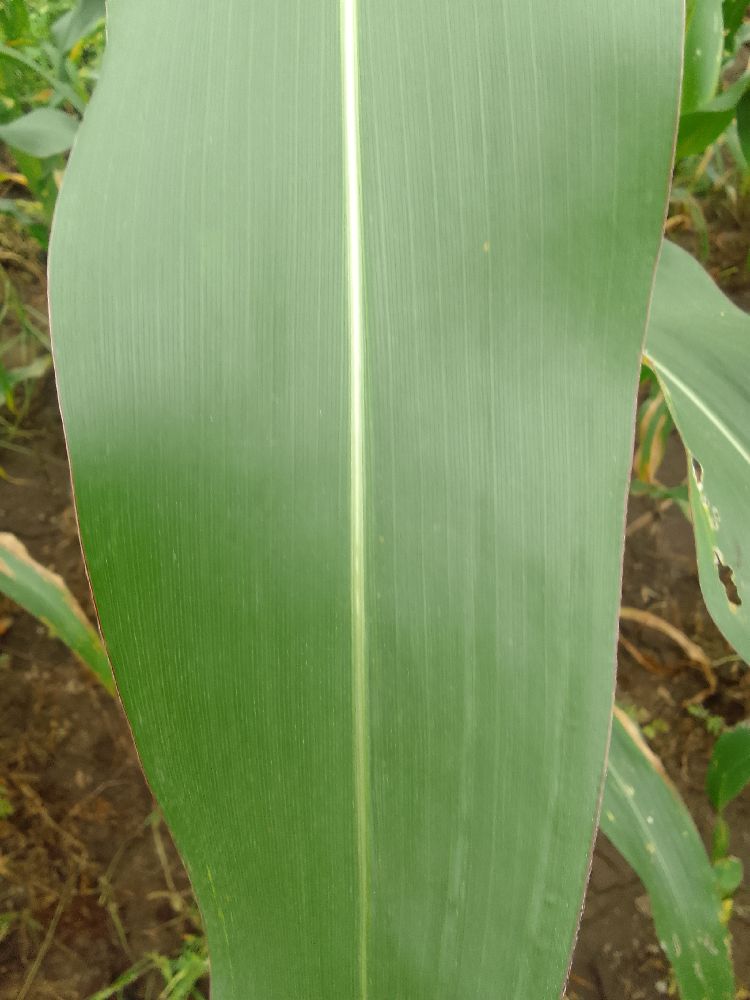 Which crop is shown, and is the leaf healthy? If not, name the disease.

maize, healthy
